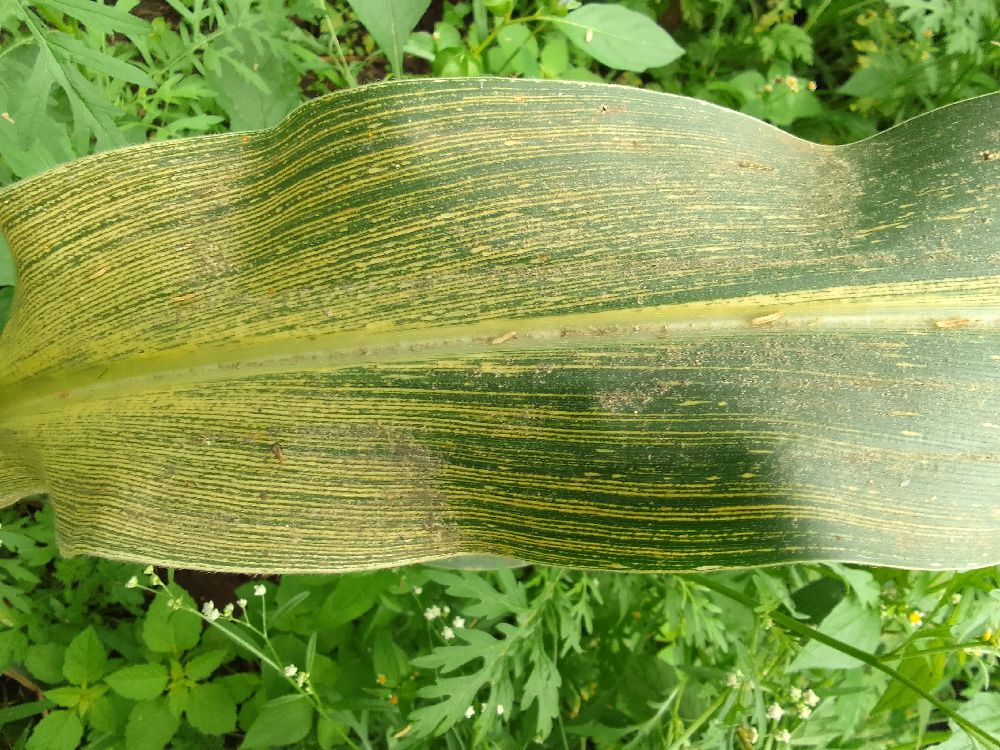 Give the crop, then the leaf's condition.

maize, maize streak virus
